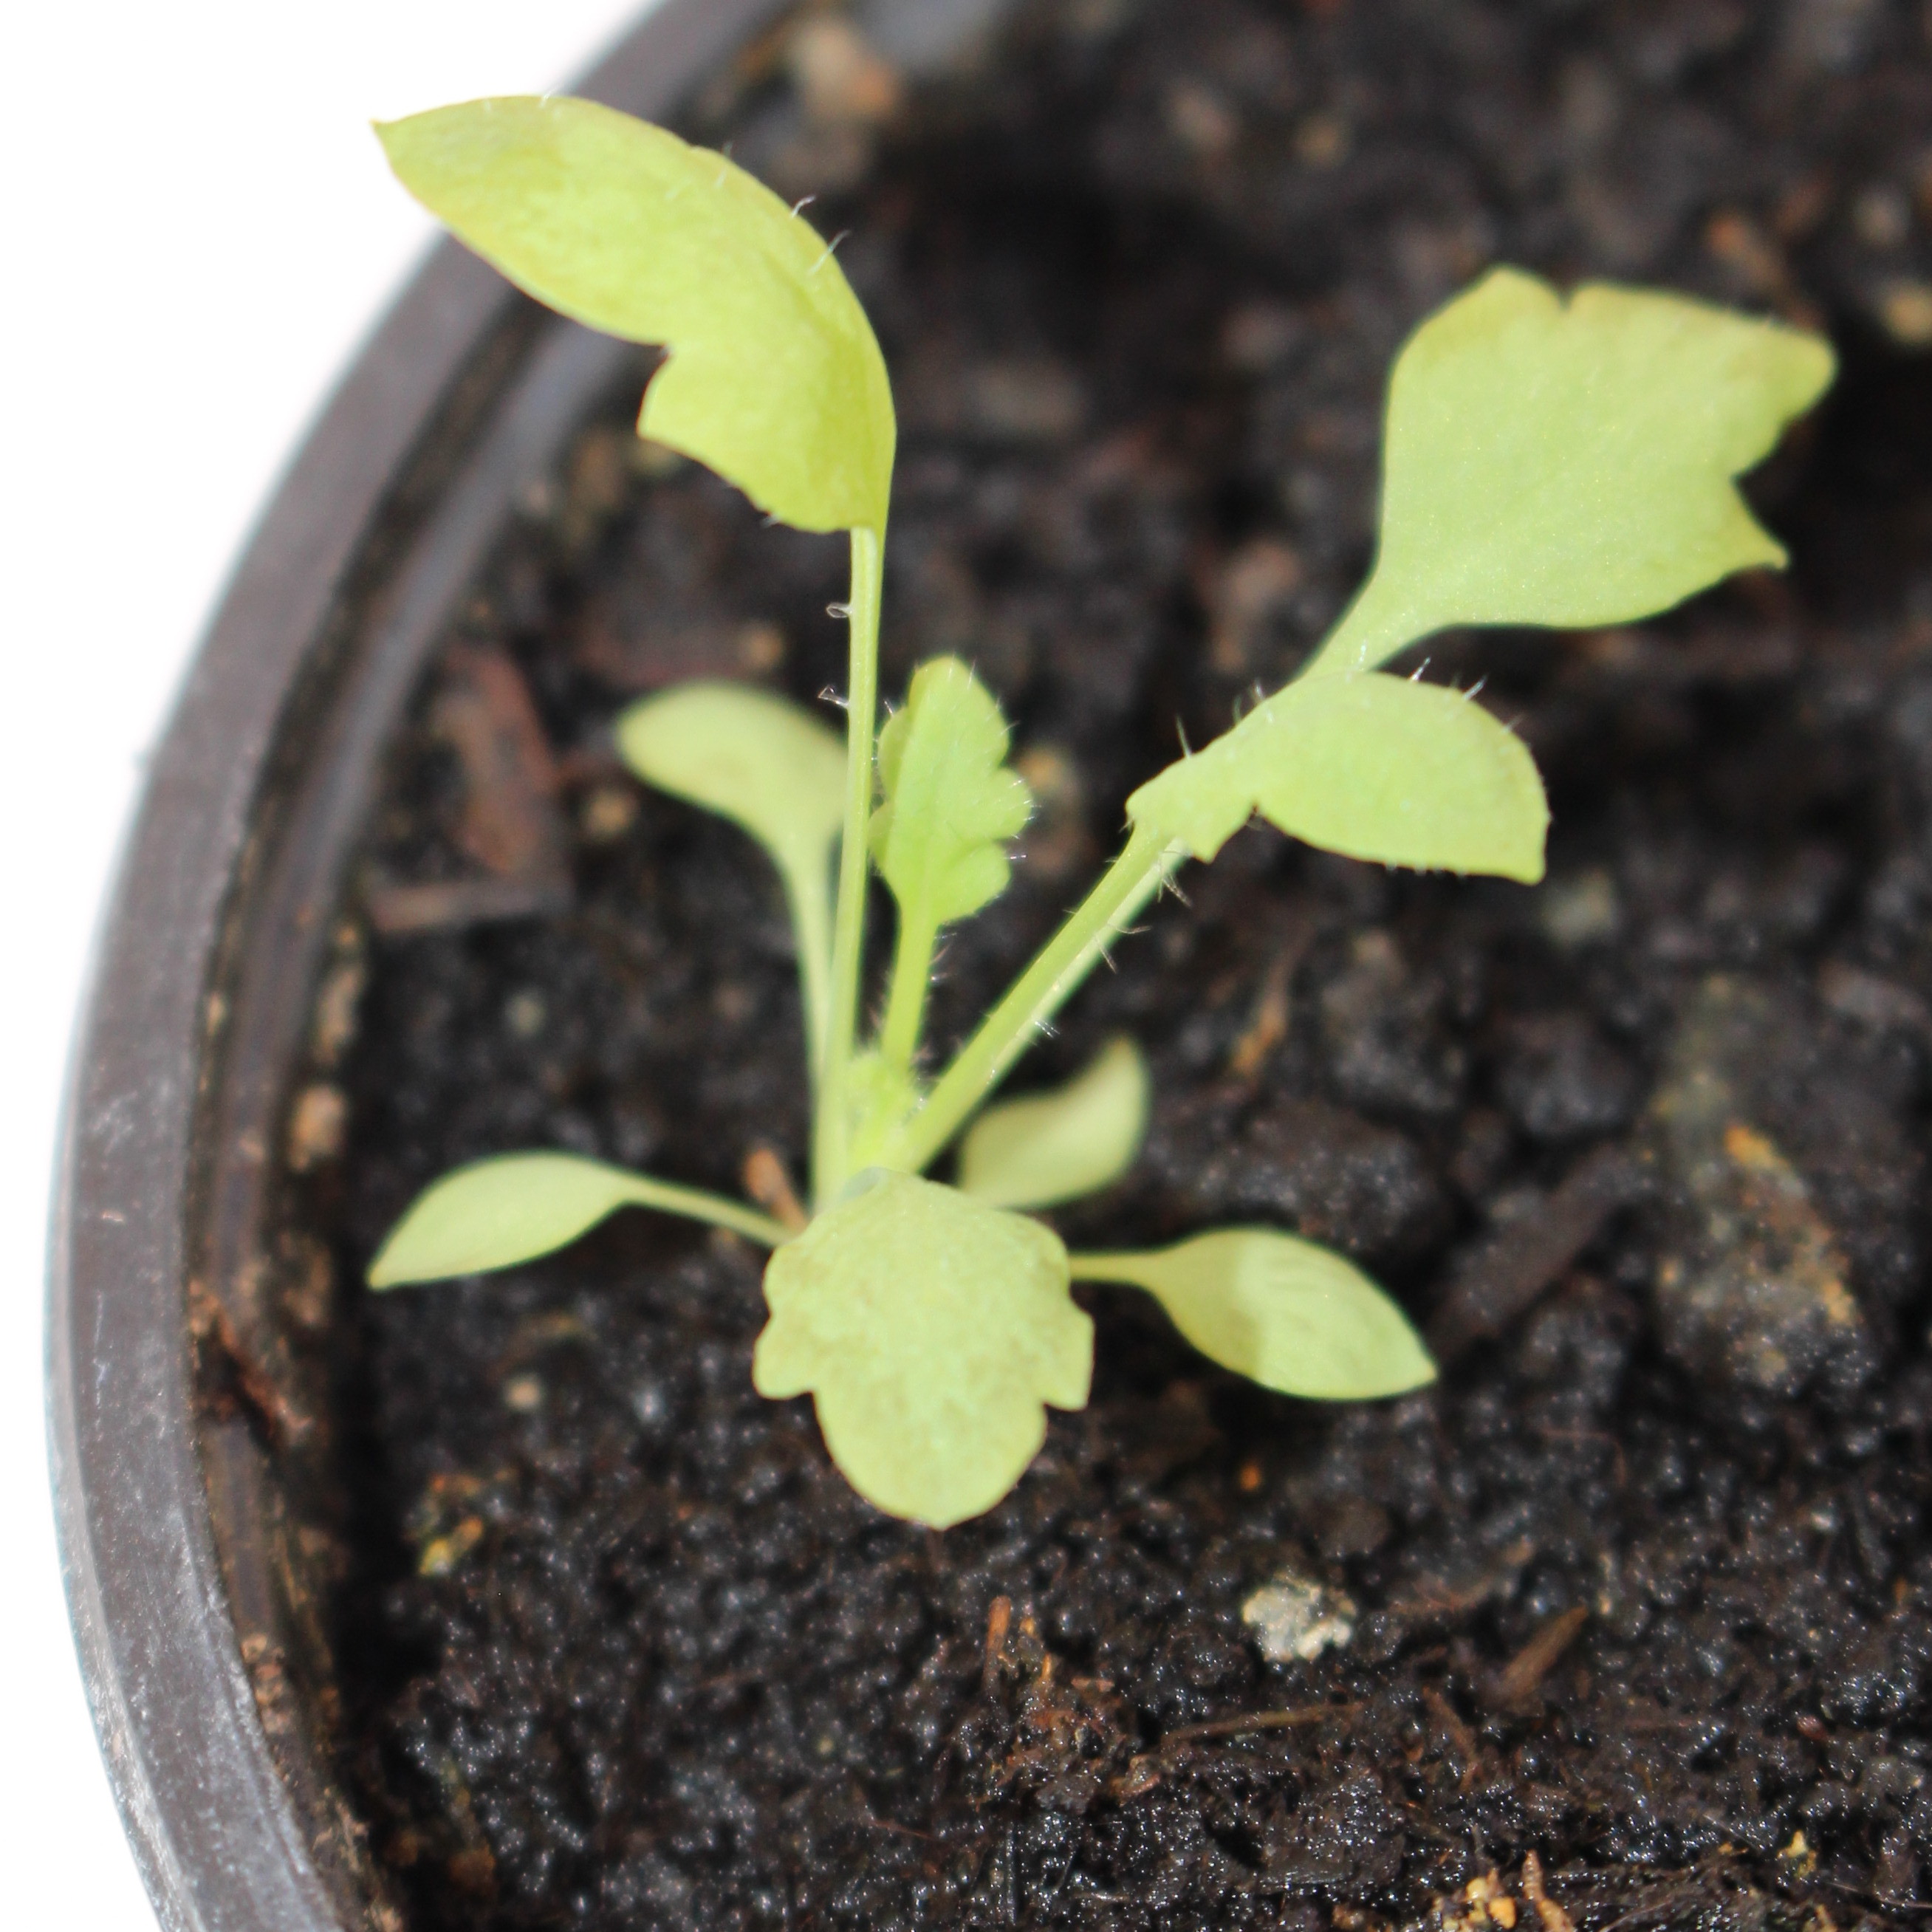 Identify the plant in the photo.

Papaver rhoeas
